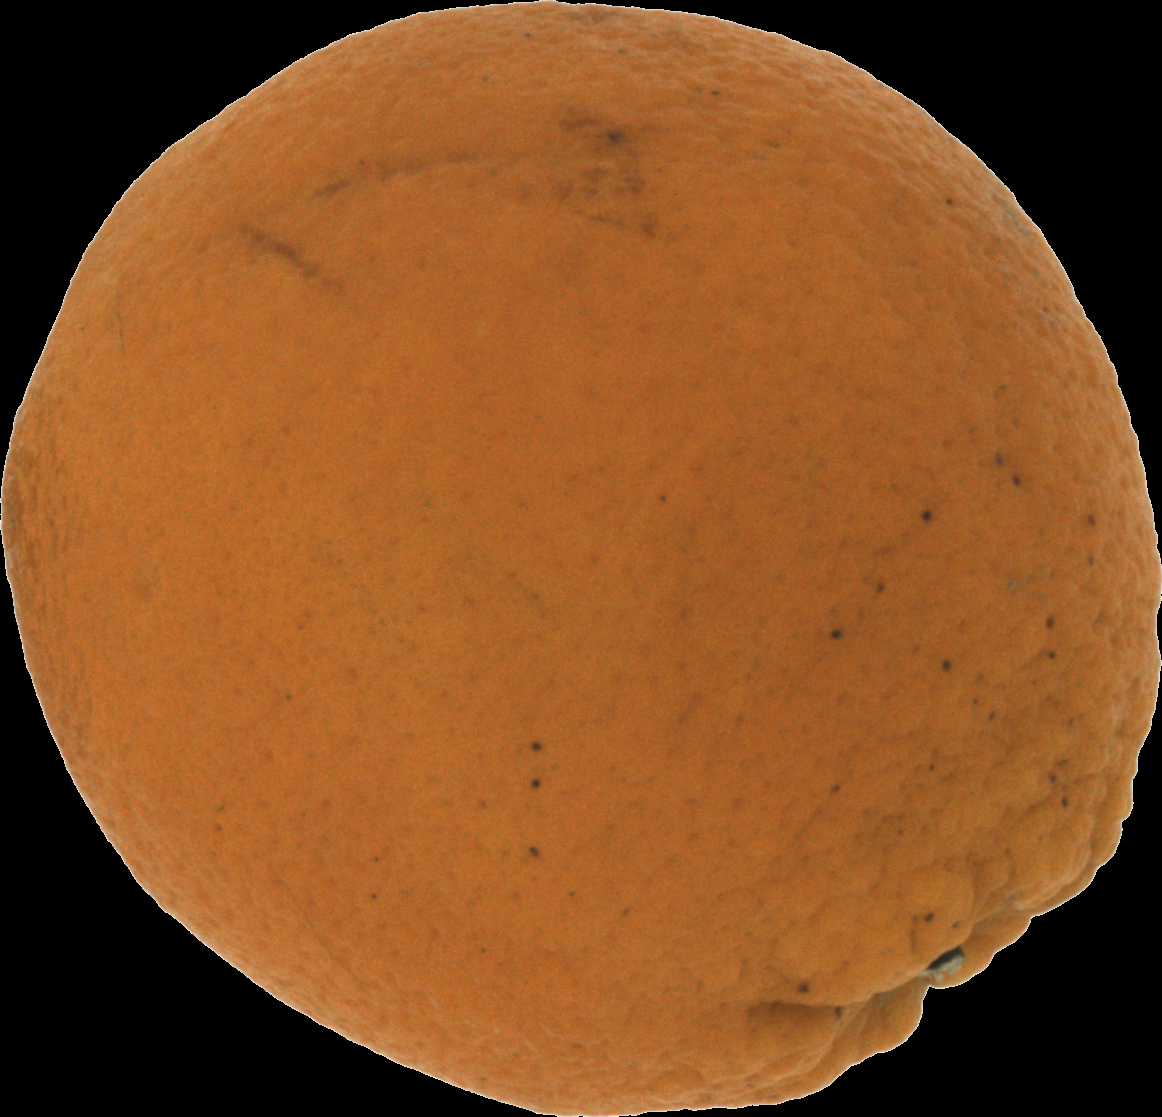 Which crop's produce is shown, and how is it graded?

orange, bad
